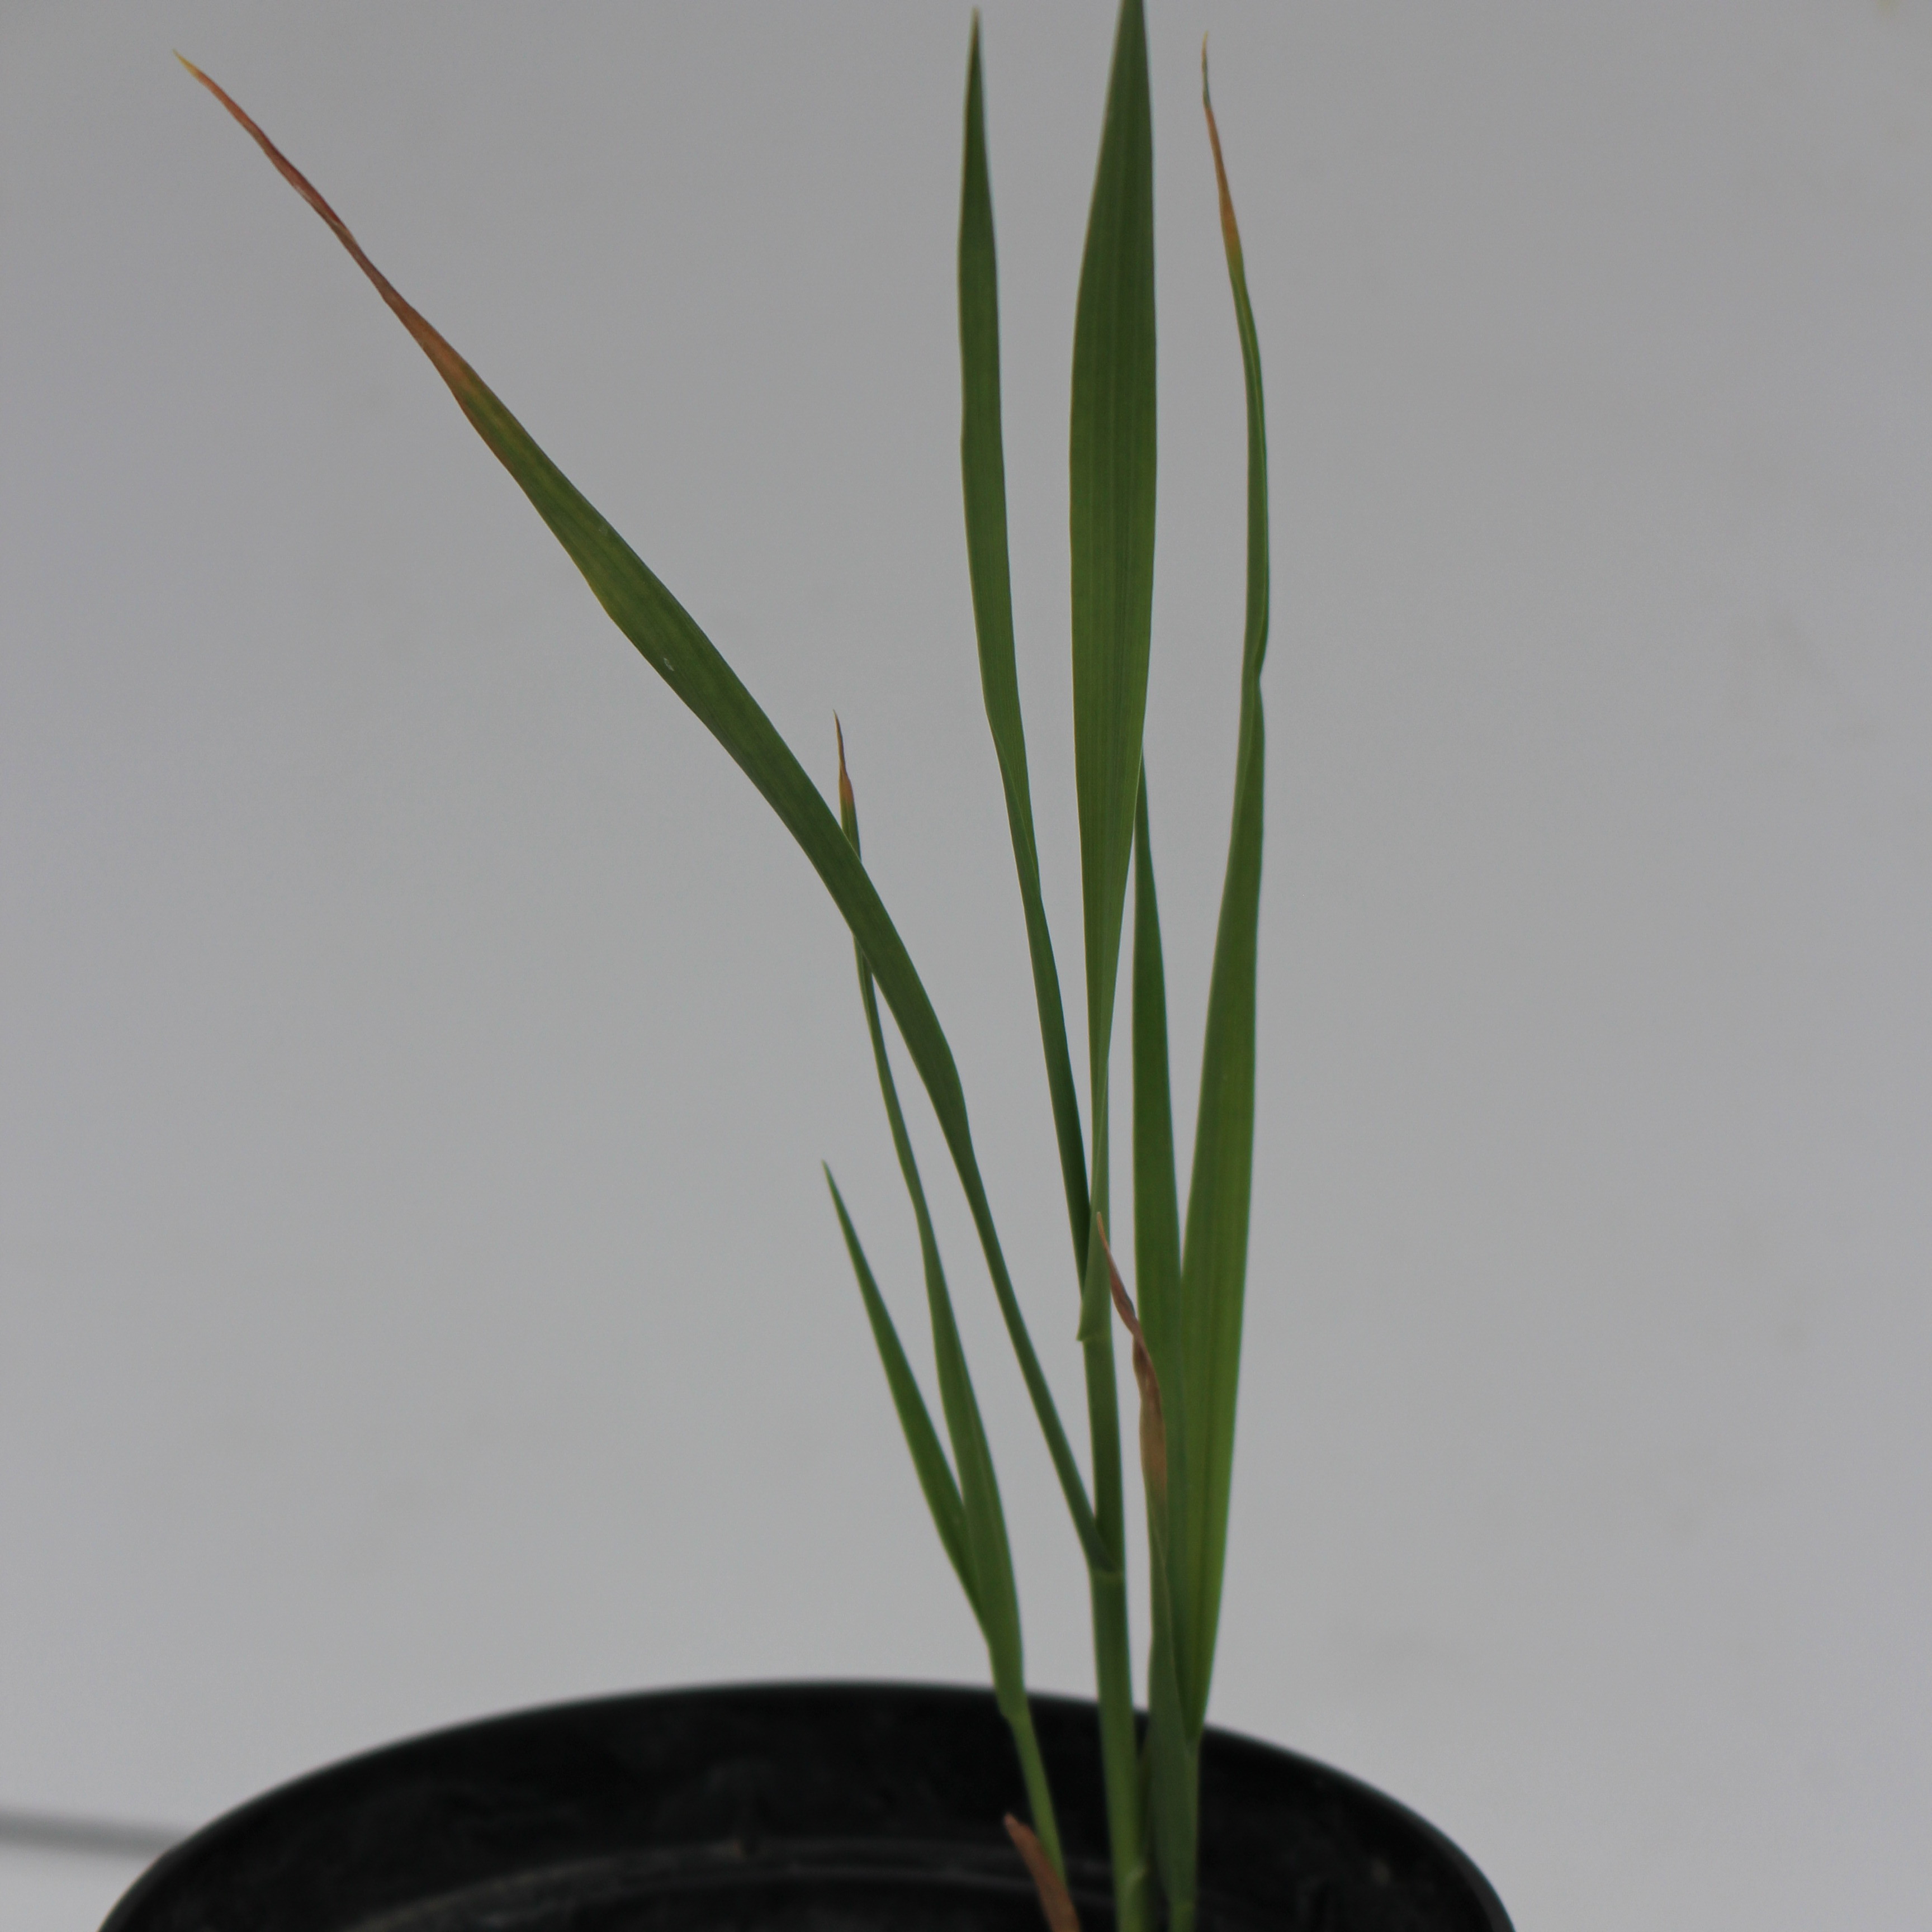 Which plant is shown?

Avena sterilis
